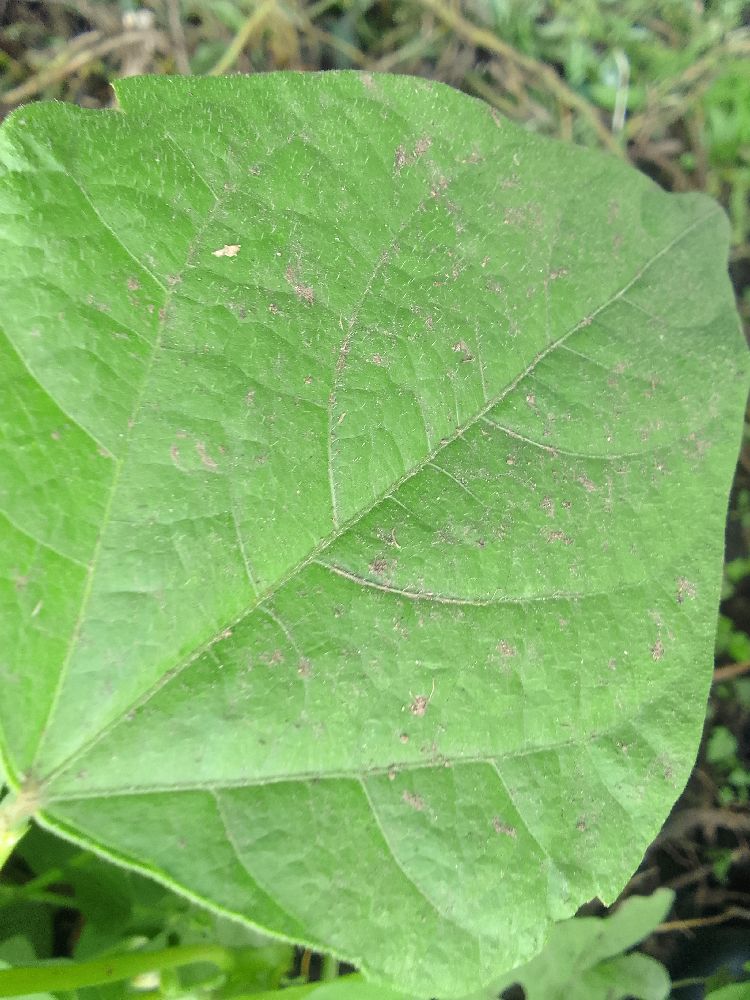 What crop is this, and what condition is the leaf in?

common bean, healthy
